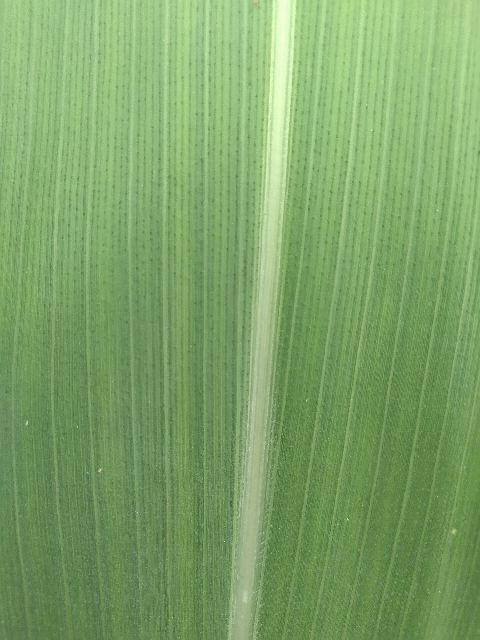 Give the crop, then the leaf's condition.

maize, healthy
